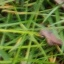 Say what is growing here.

grass
